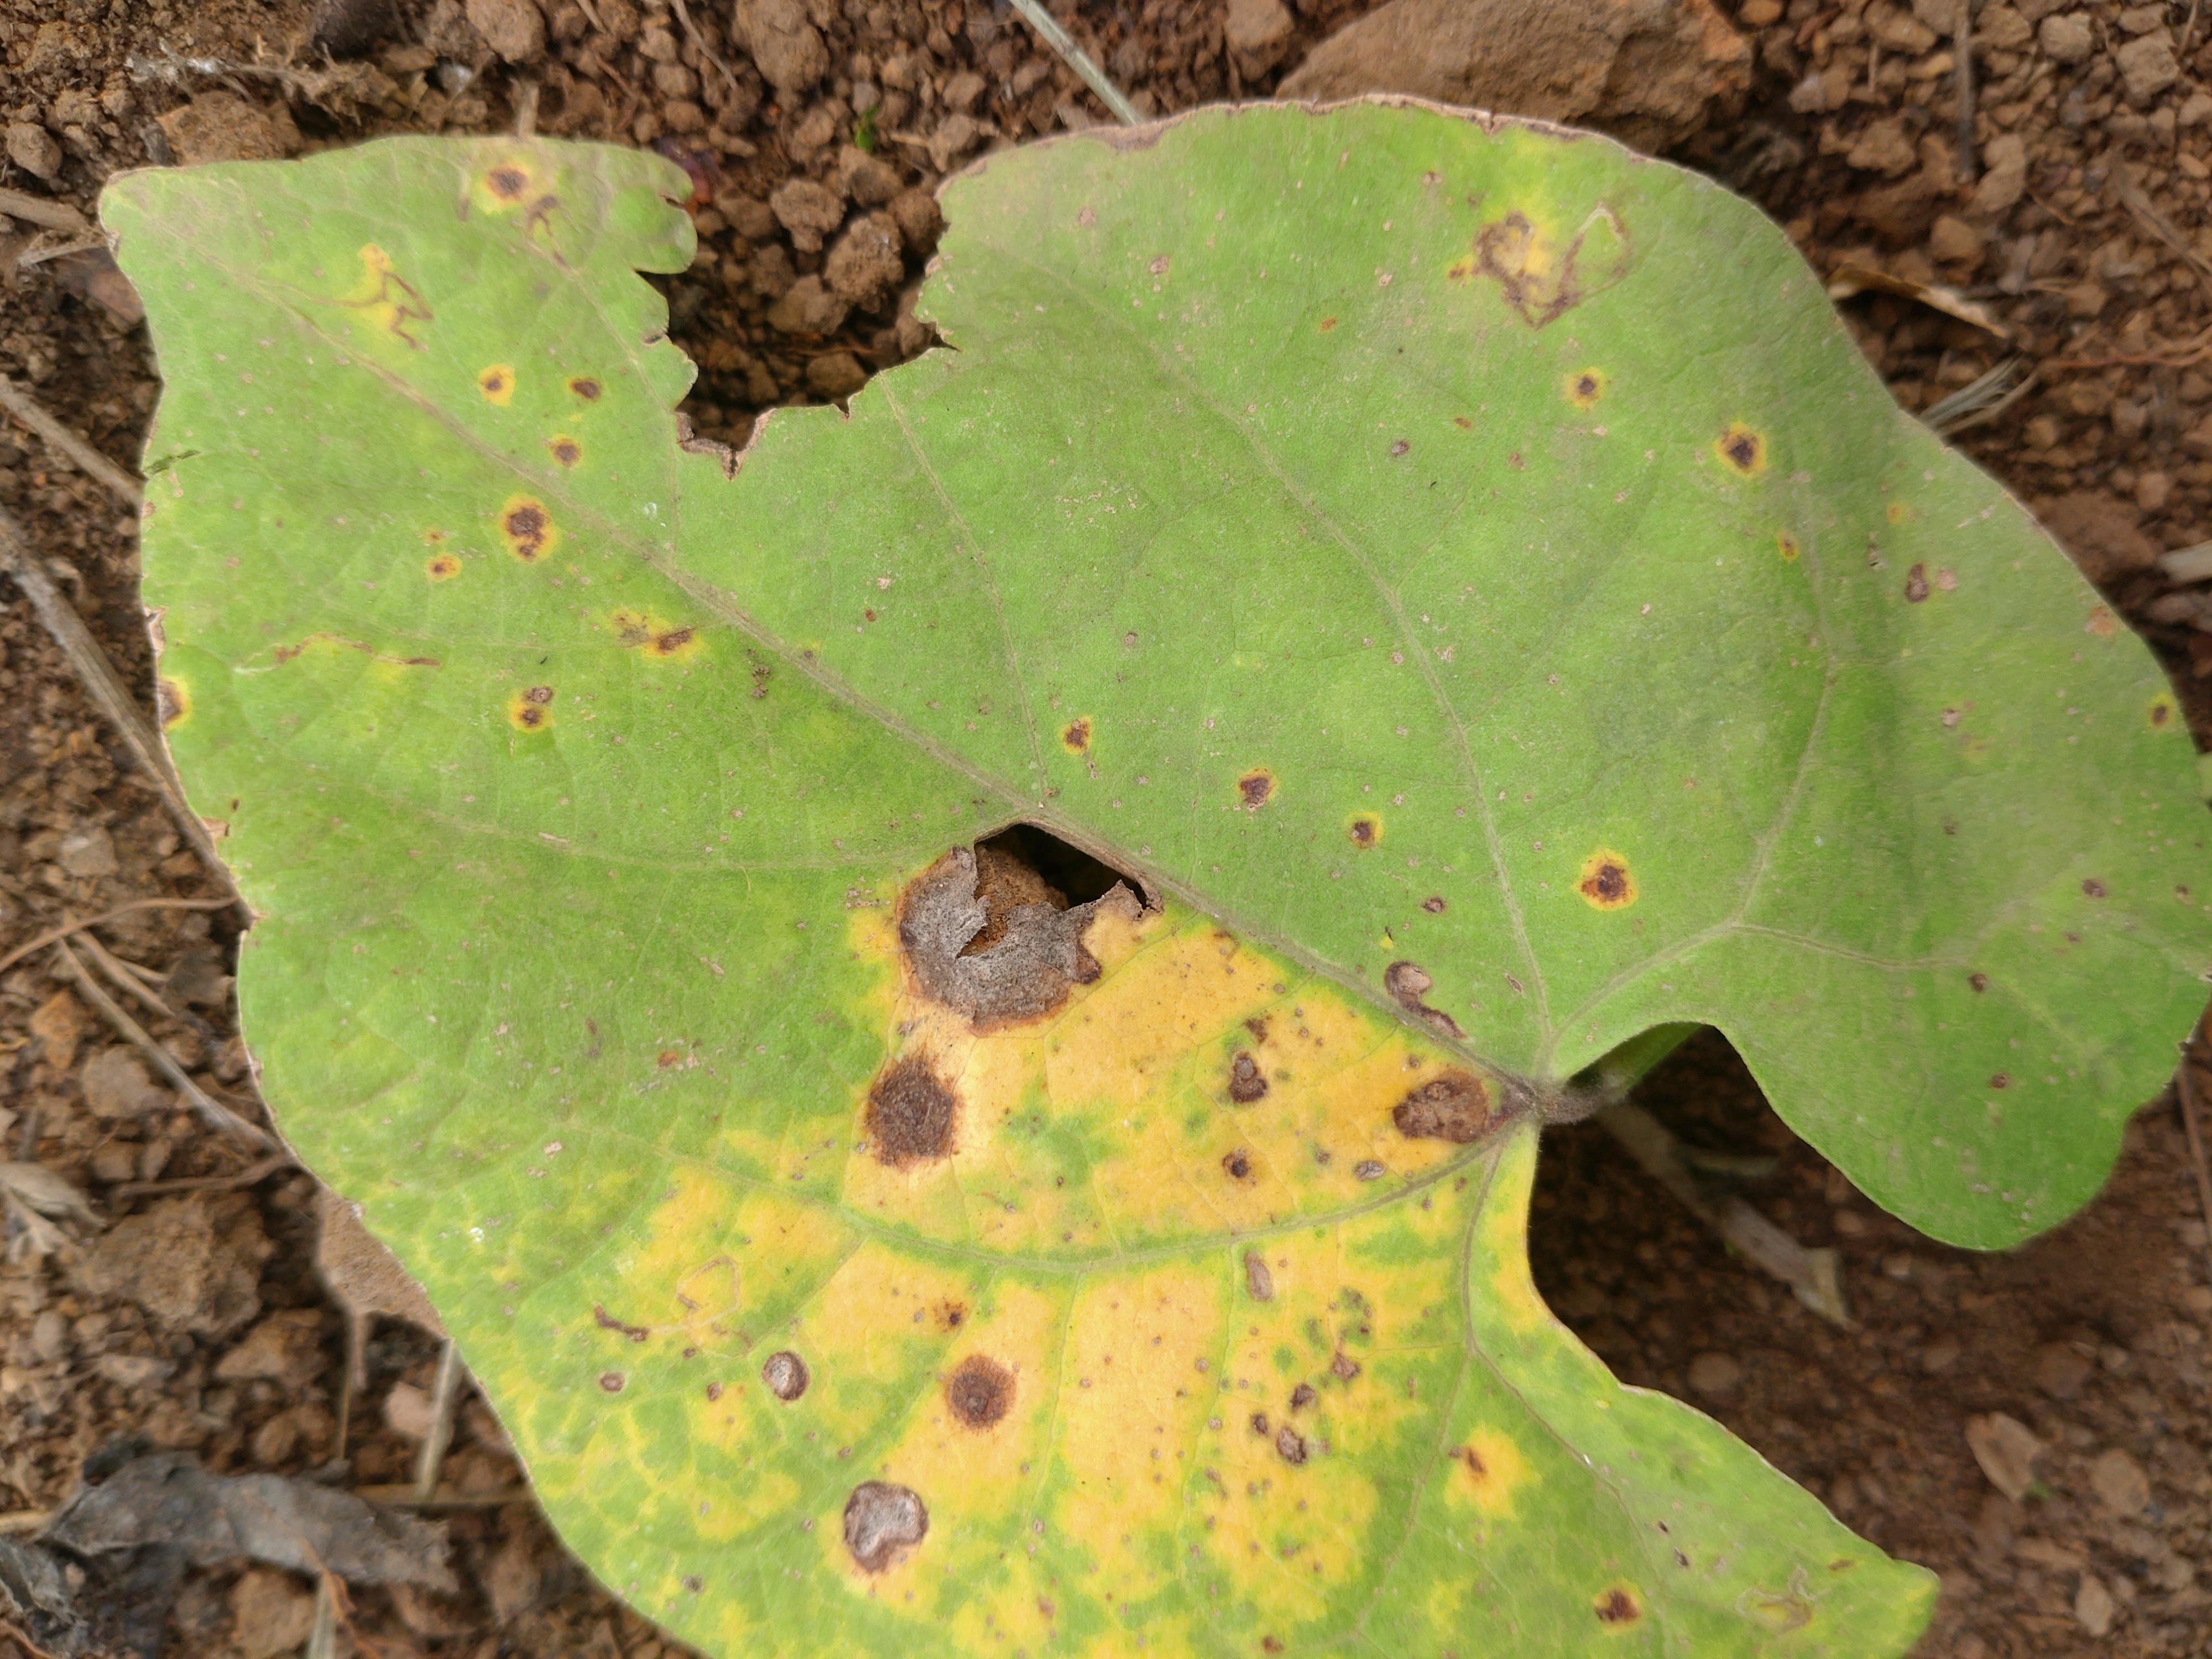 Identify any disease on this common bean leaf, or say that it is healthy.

rust
